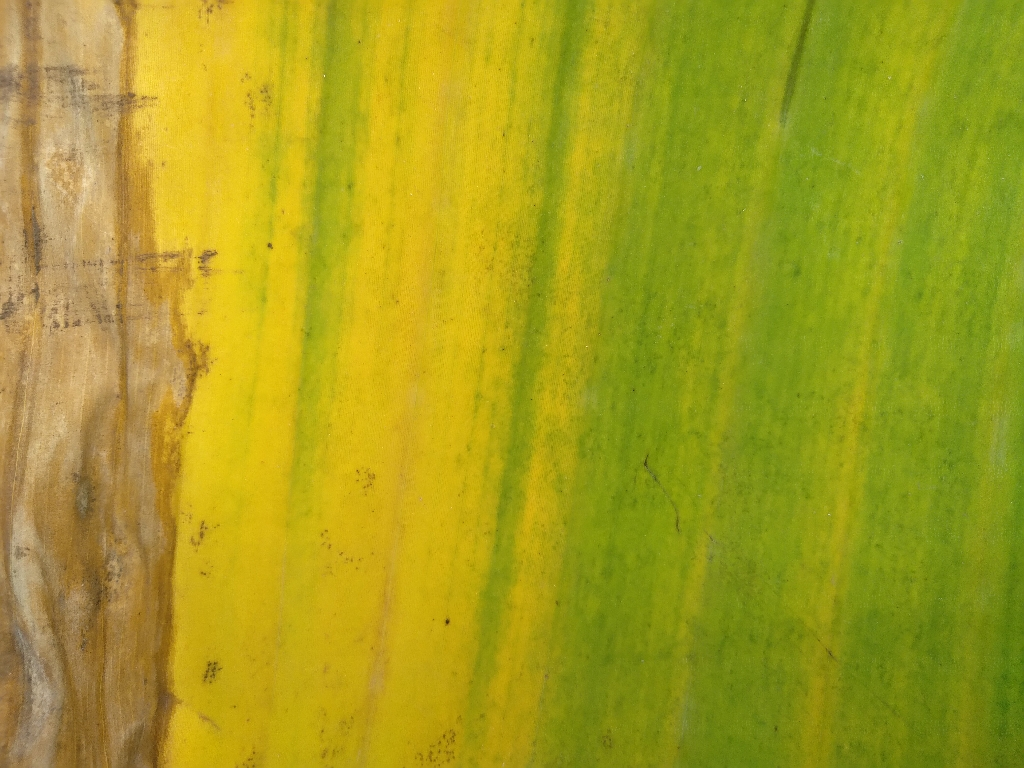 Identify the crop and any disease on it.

banana, fusarium wilt race 1
